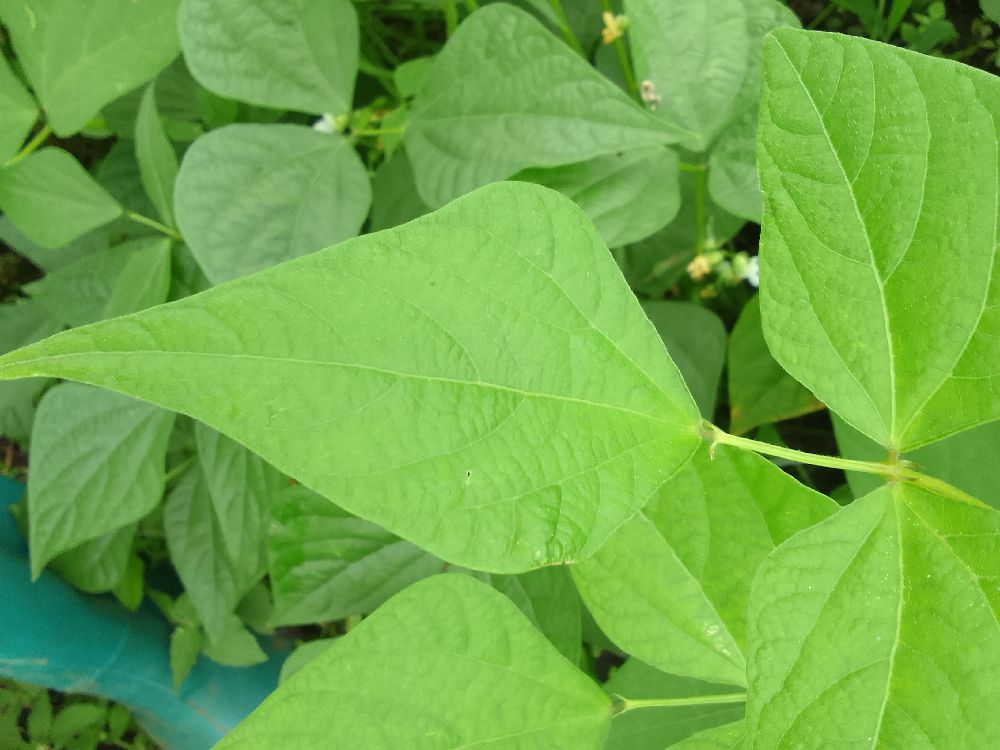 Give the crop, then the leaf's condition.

common bean, healthy
